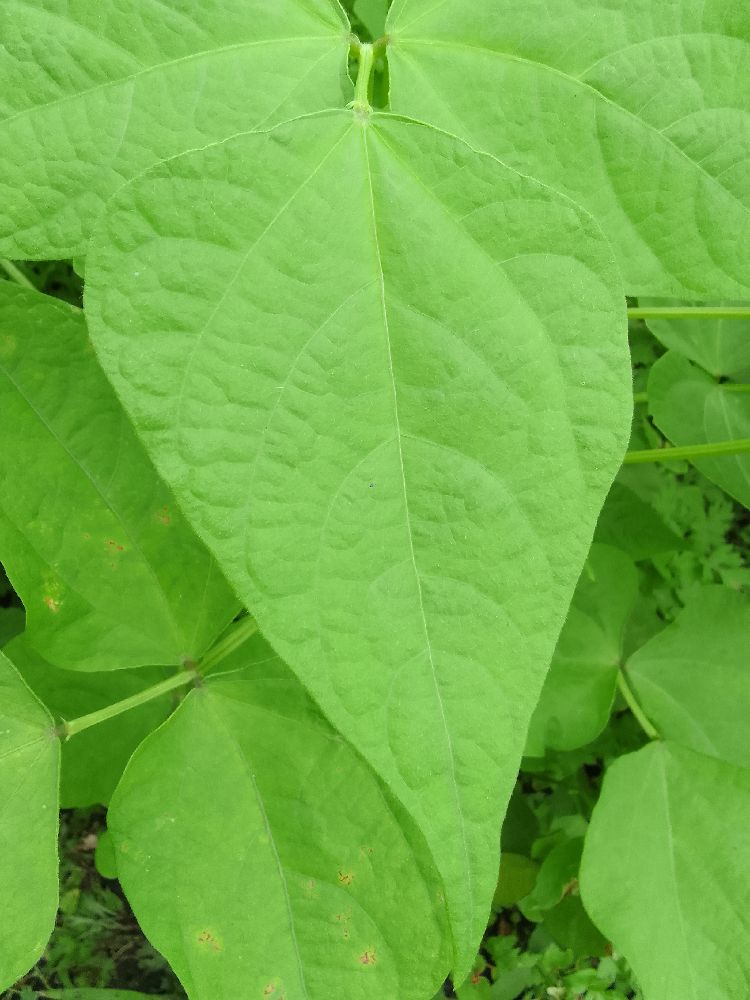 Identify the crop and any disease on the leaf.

common bean, healthy
